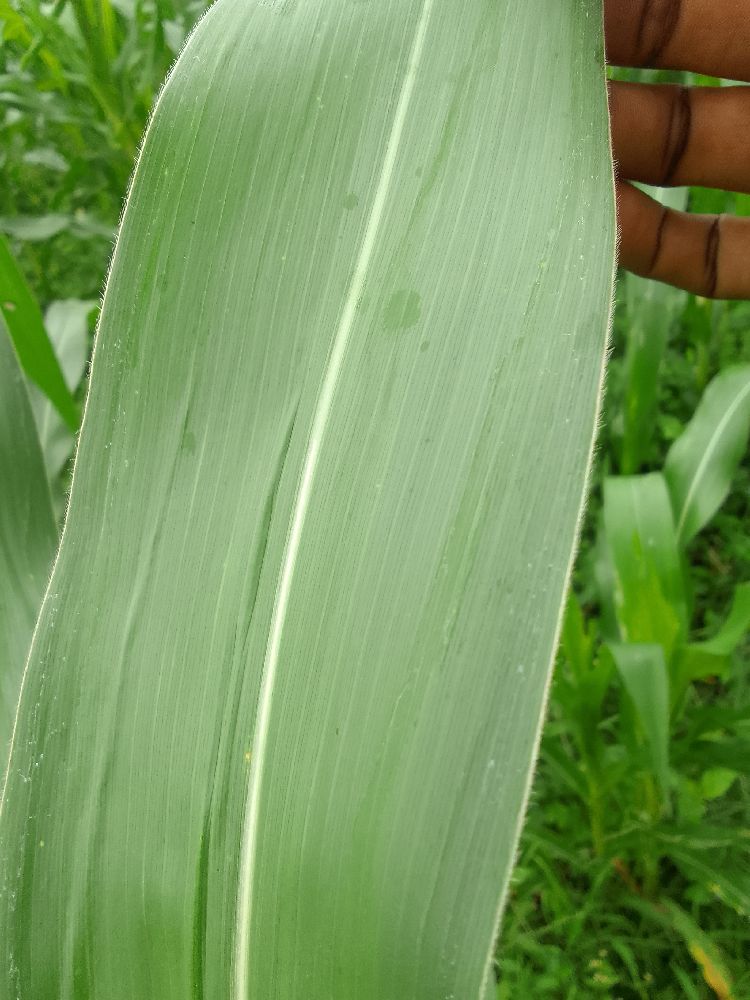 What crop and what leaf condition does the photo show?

maize, healthy
